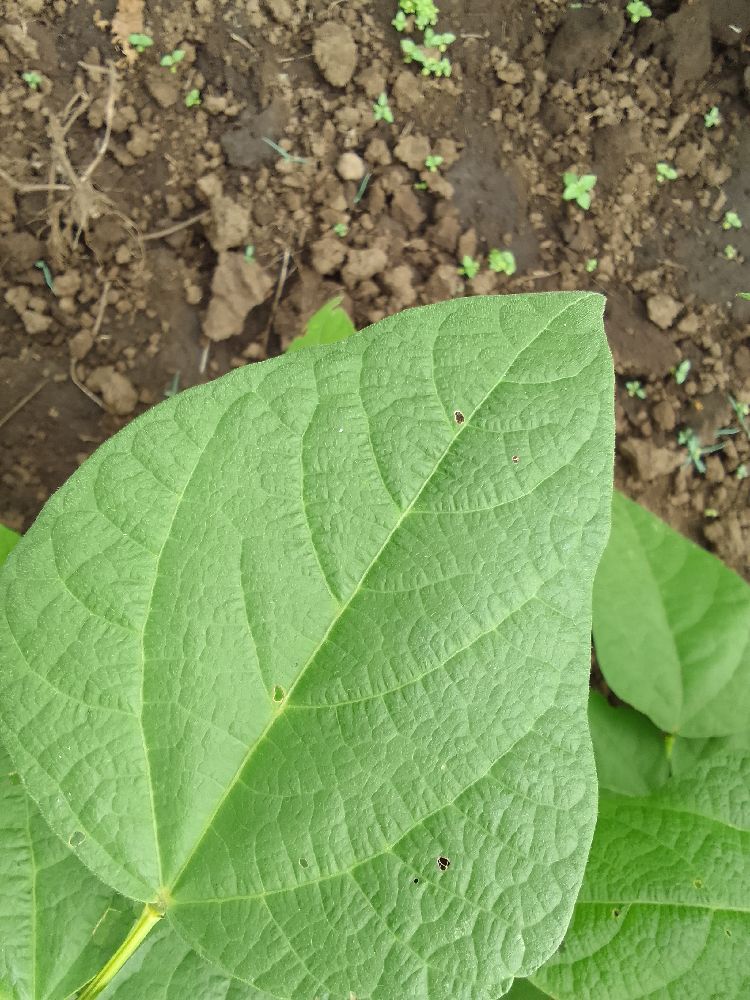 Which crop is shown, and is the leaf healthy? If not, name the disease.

common bean, healthy
